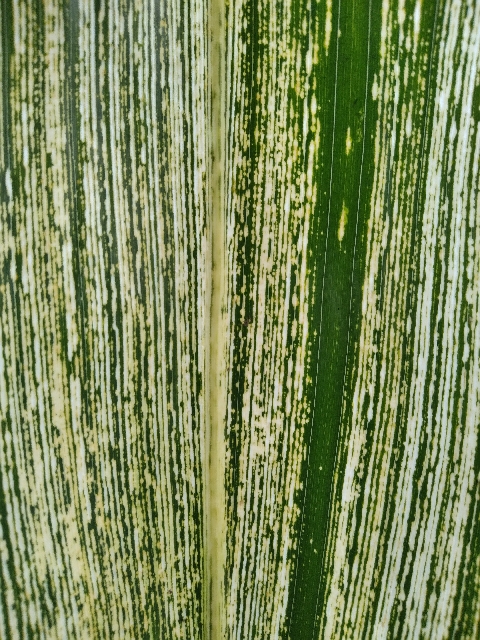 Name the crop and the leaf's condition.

maize, maize streak virus
